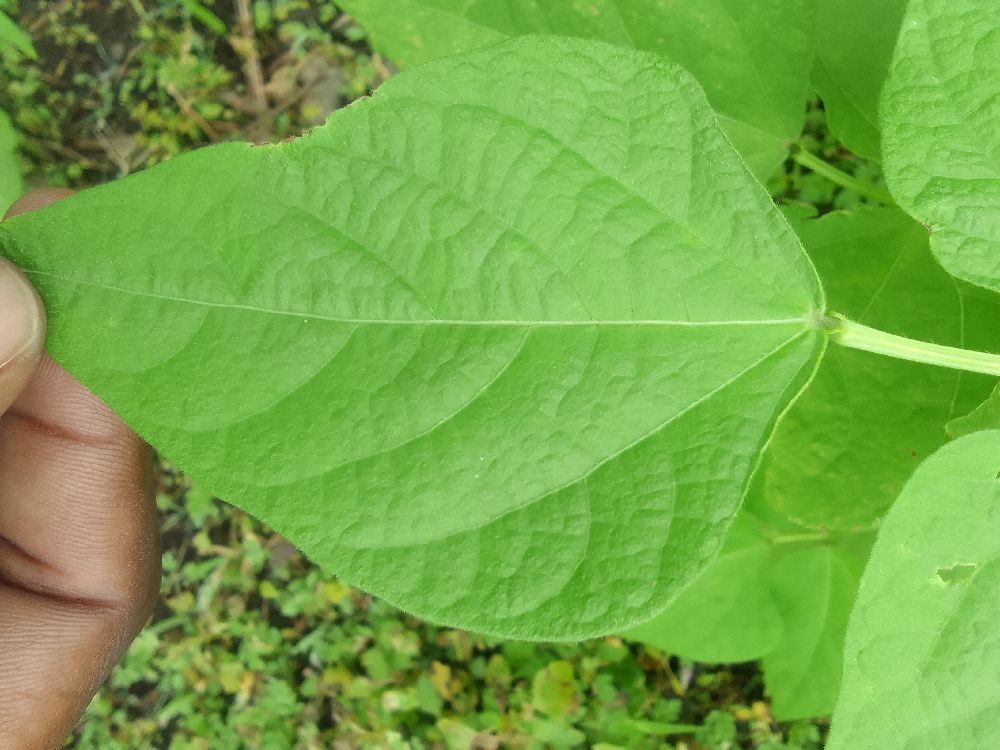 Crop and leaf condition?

common bean, healthy
